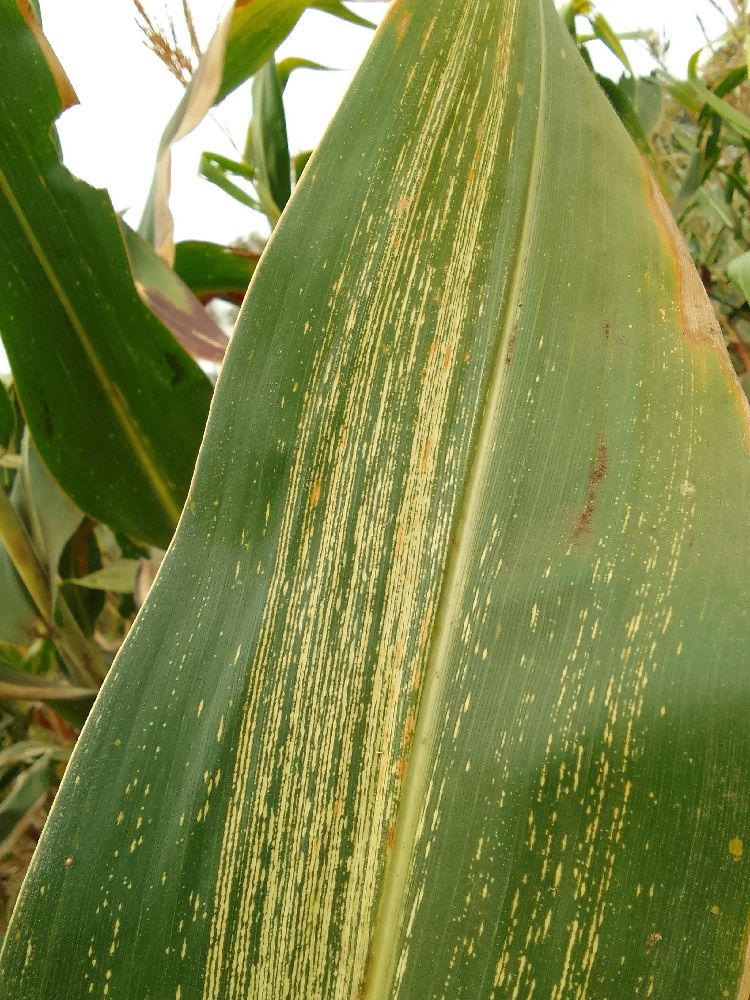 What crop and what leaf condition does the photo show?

maize, maize streak virus
